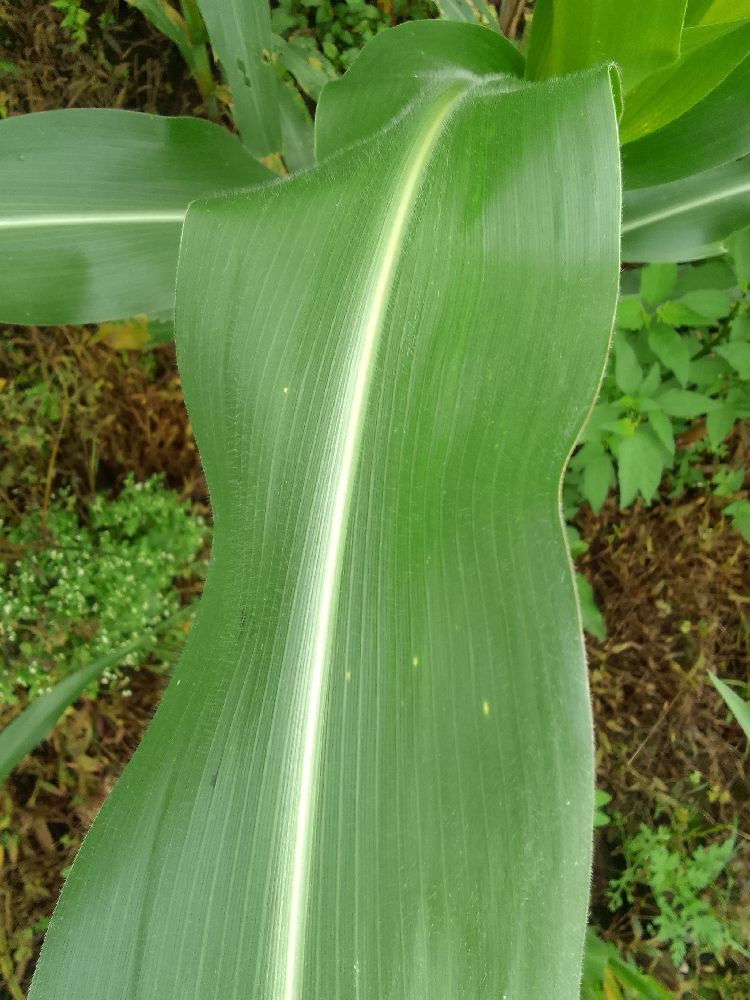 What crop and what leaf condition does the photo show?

maize, healthy
